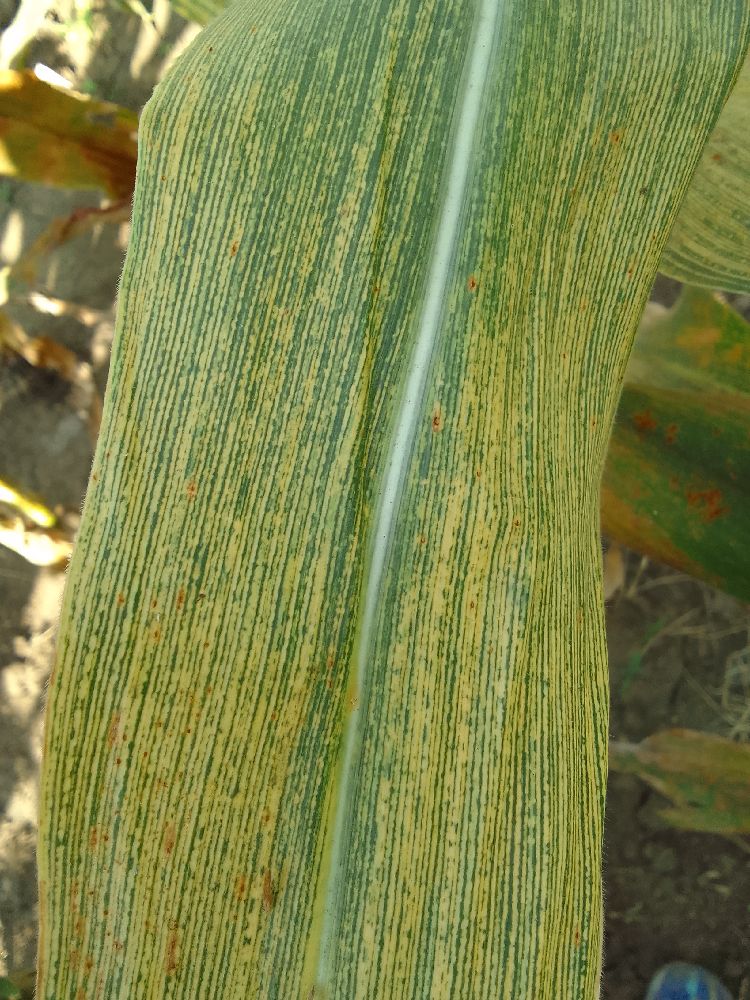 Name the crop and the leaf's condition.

maize, maize streak virus
